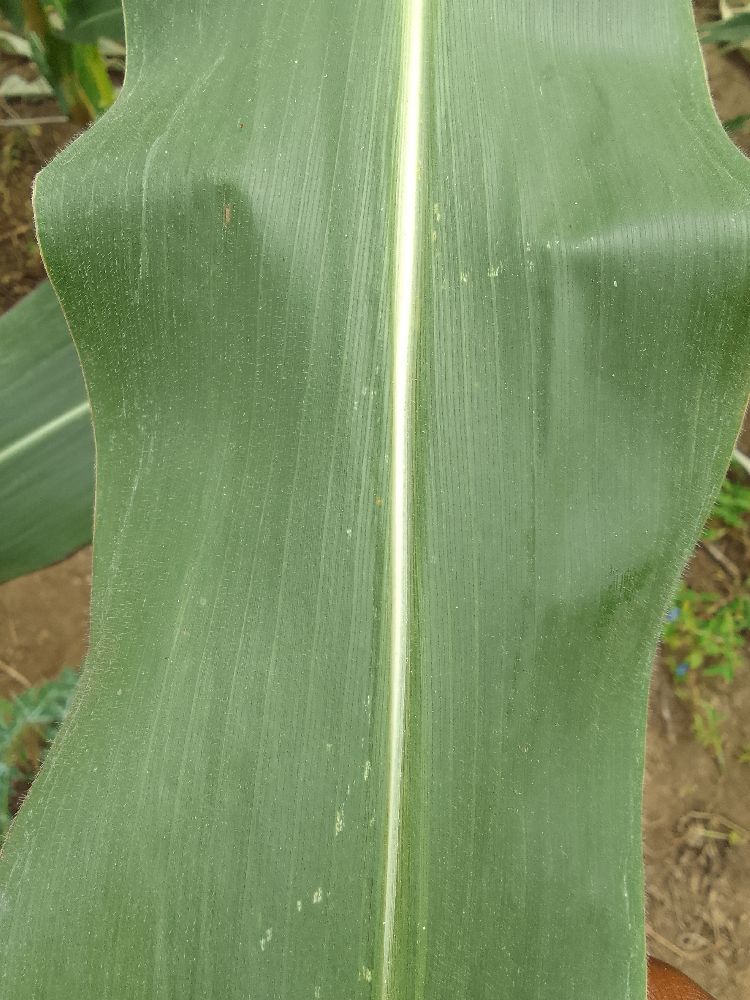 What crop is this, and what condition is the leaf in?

maize, healthy
